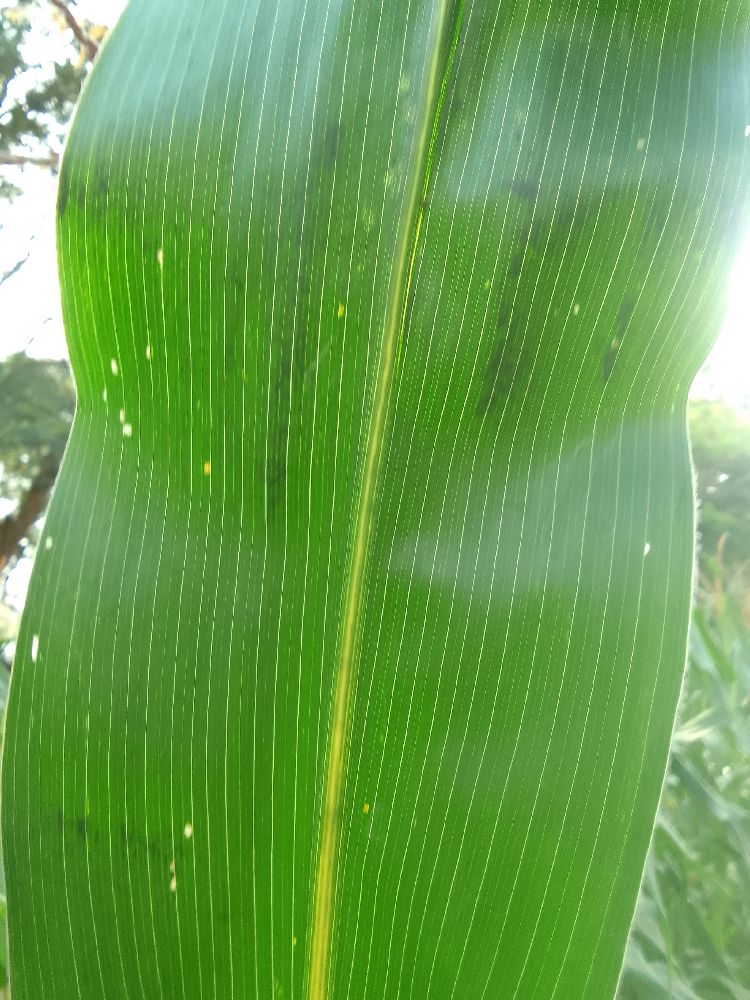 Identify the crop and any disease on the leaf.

maize, healthy
